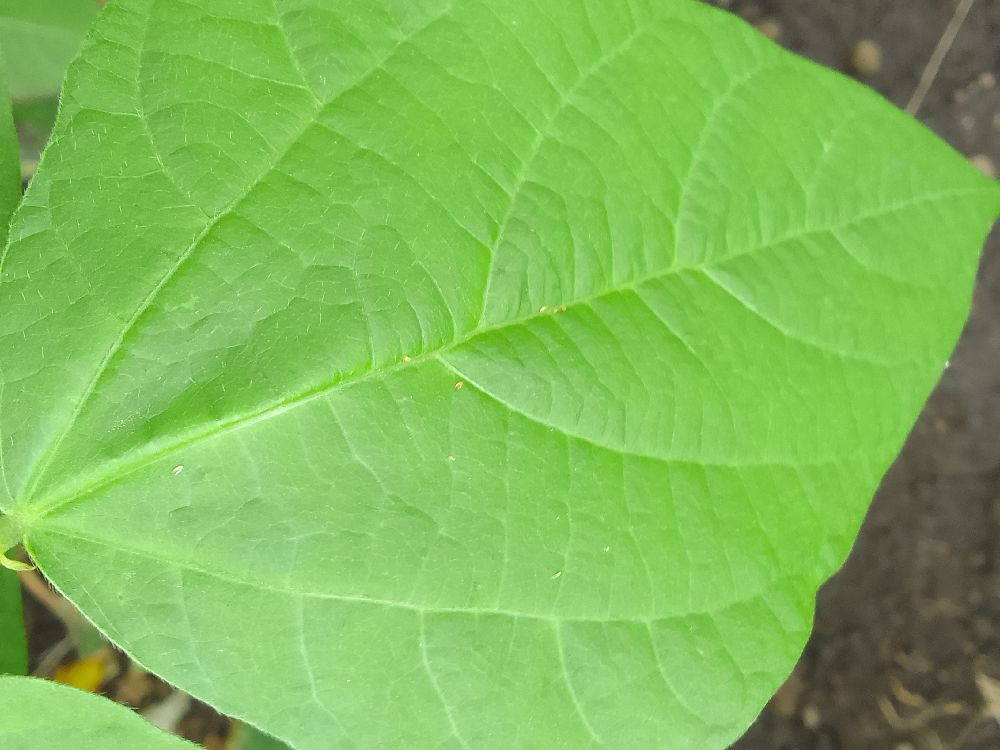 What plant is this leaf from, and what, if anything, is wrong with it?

common bean, healthy
